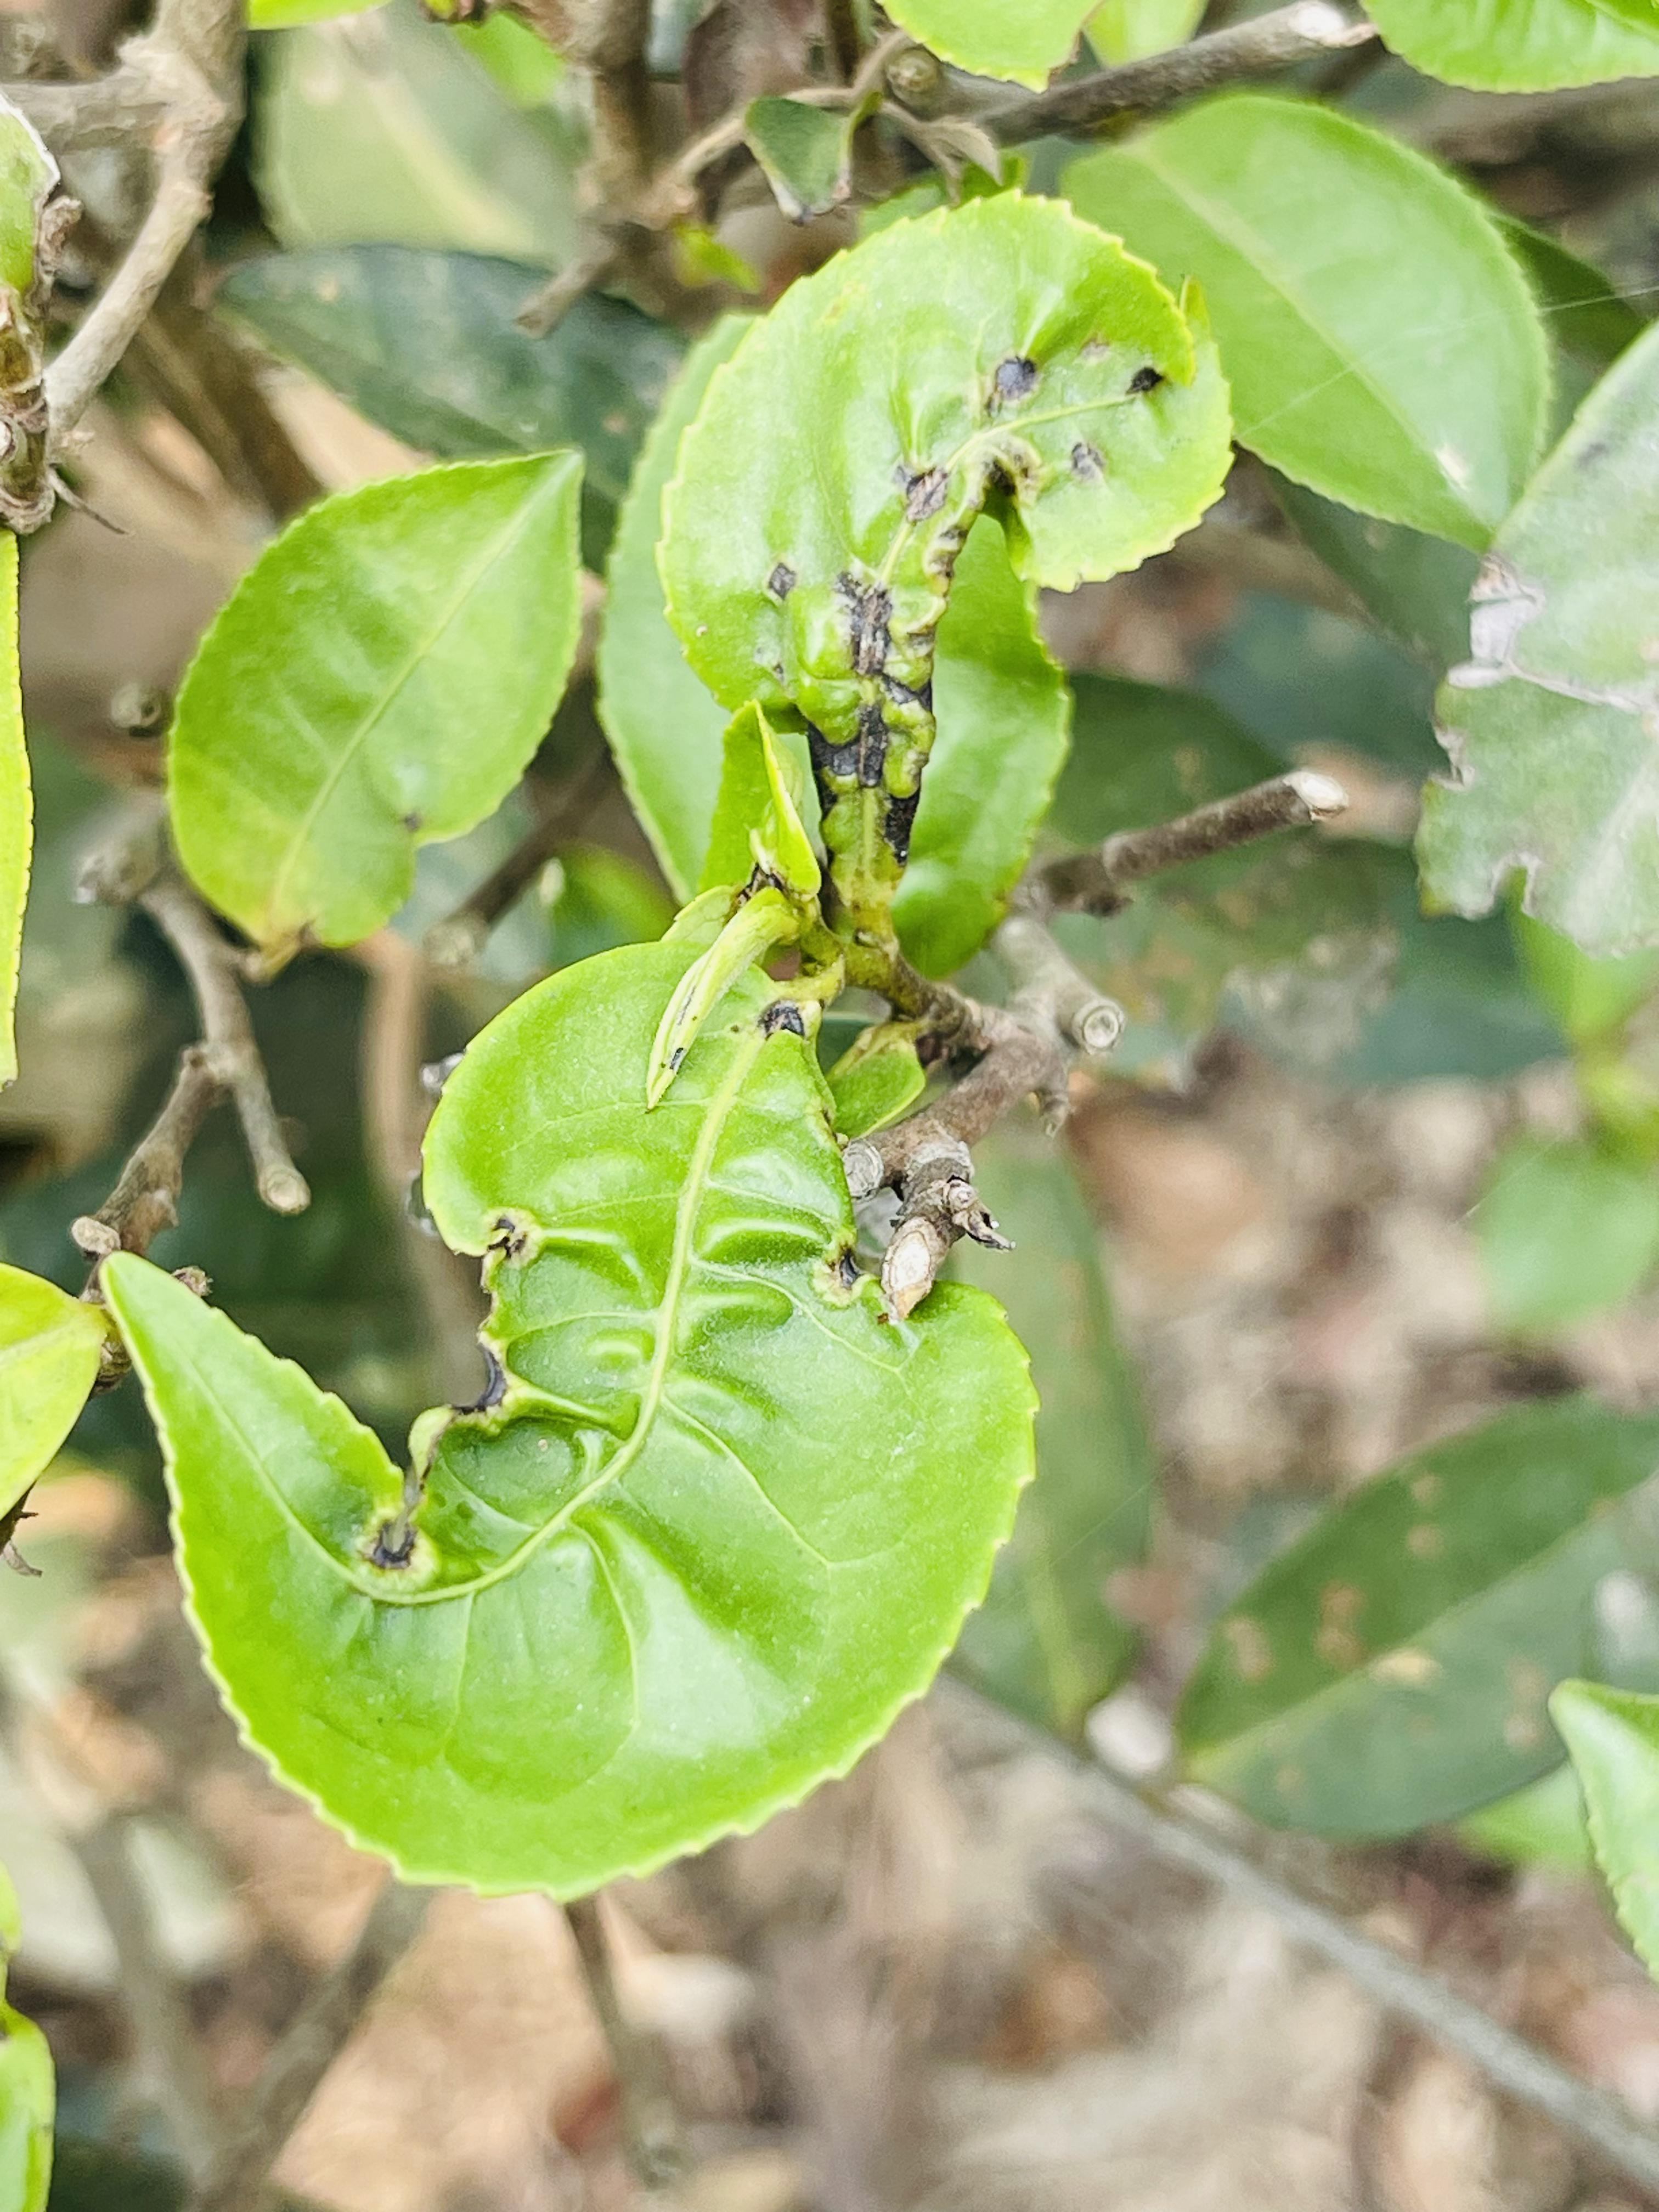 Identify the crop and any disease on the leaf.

tea, helopeltis
